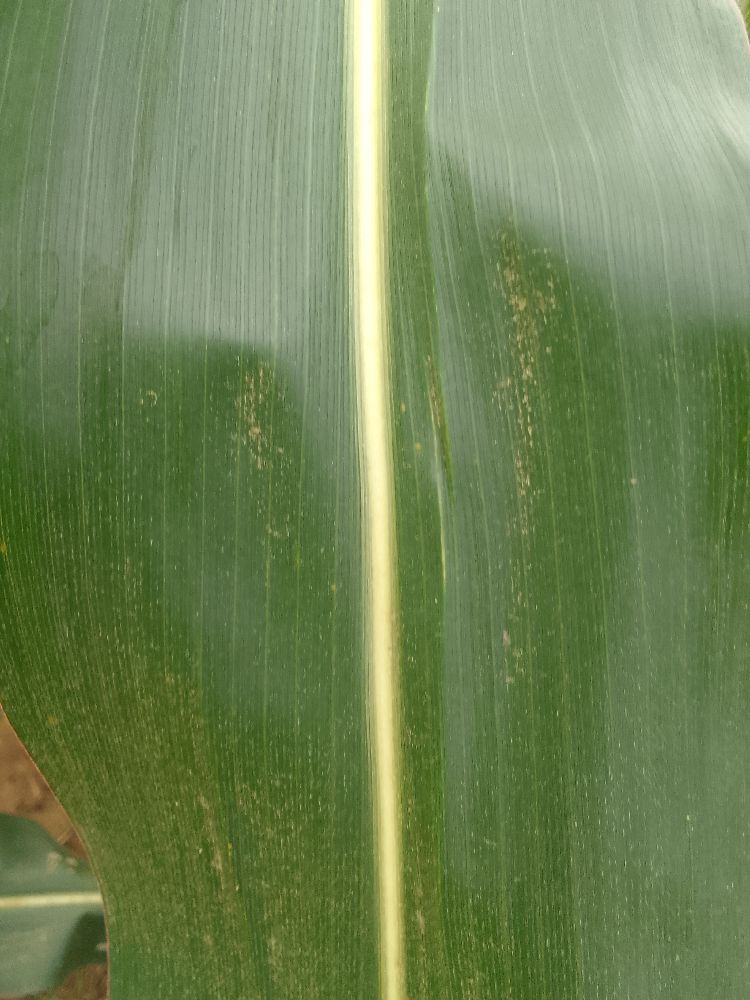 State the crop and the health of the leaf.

maize, healthy
